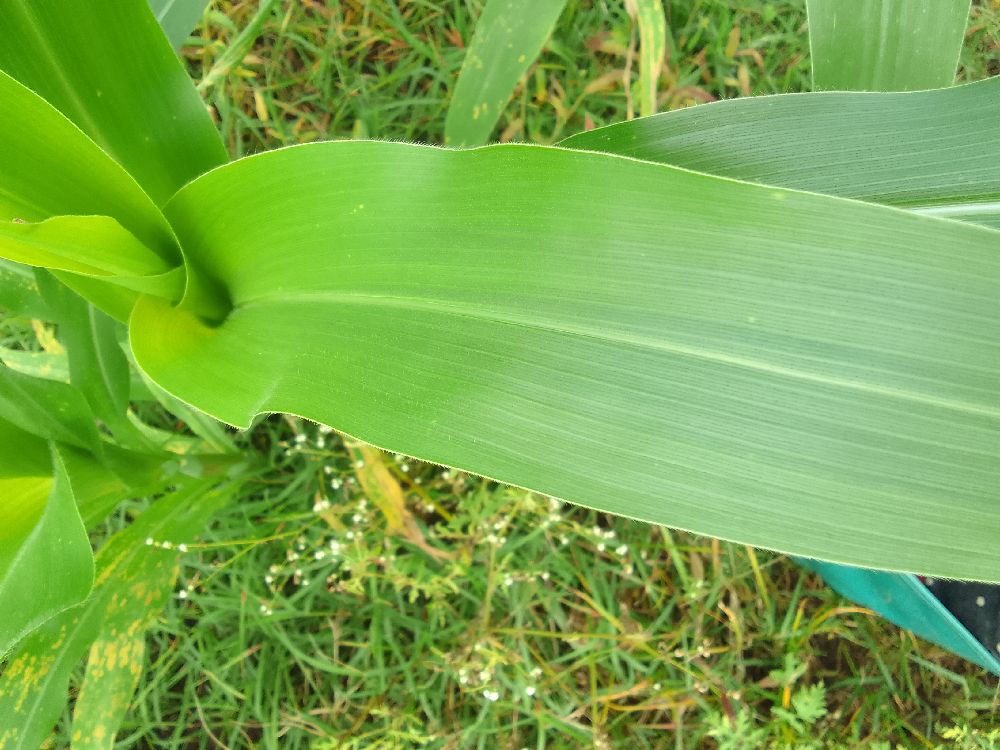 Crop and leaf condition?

maize, healthy
